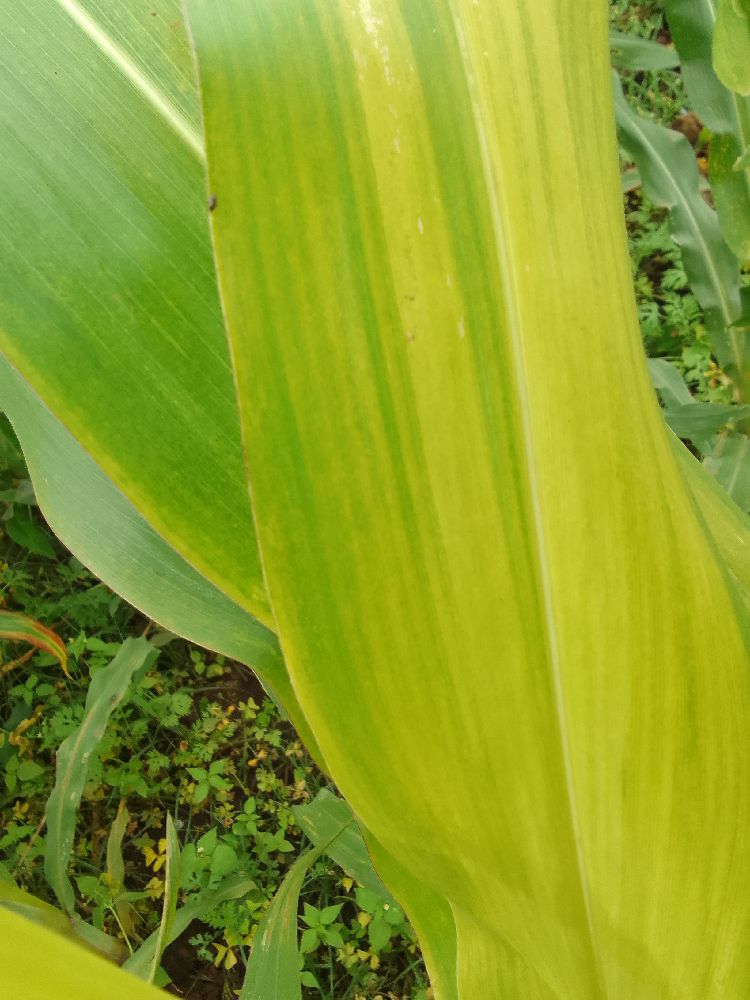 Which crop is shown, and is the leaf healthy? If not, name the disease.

maize, maize lethal necrosis
